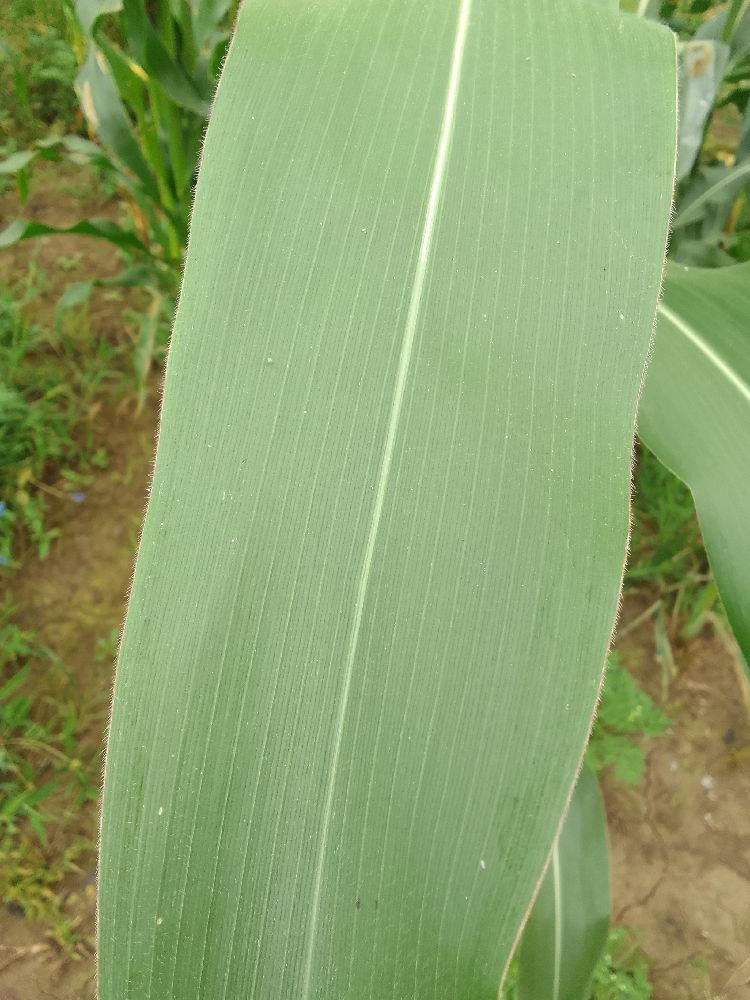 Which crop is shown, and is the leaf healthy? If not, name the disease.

maize, healthy
